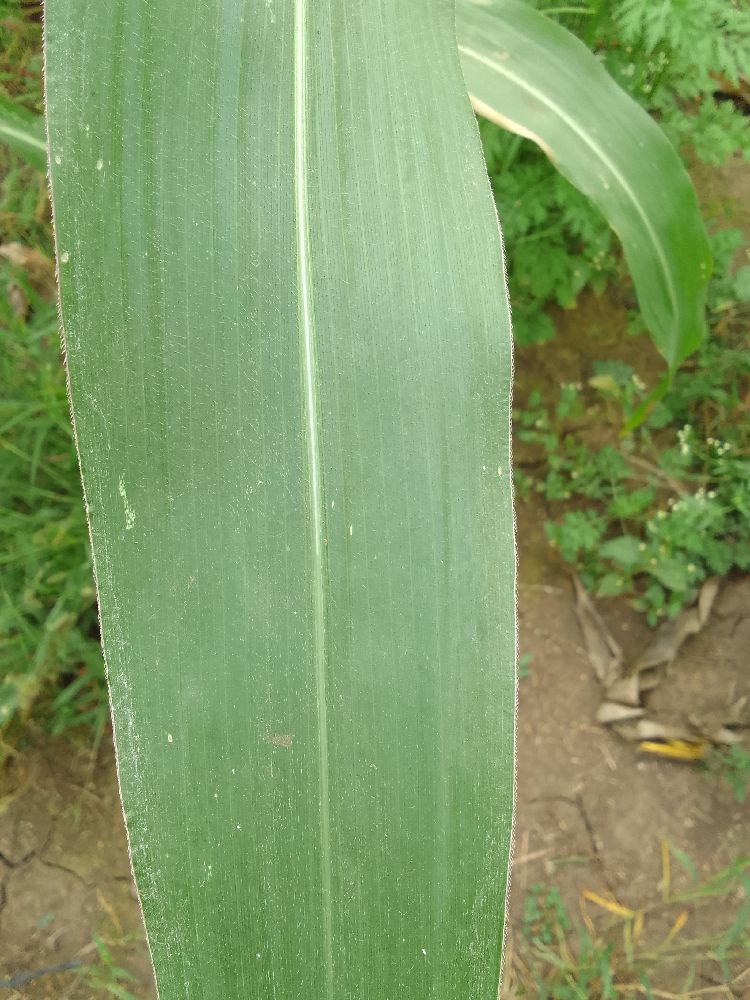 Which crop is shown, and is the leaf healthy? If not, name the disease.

maize, healthy
